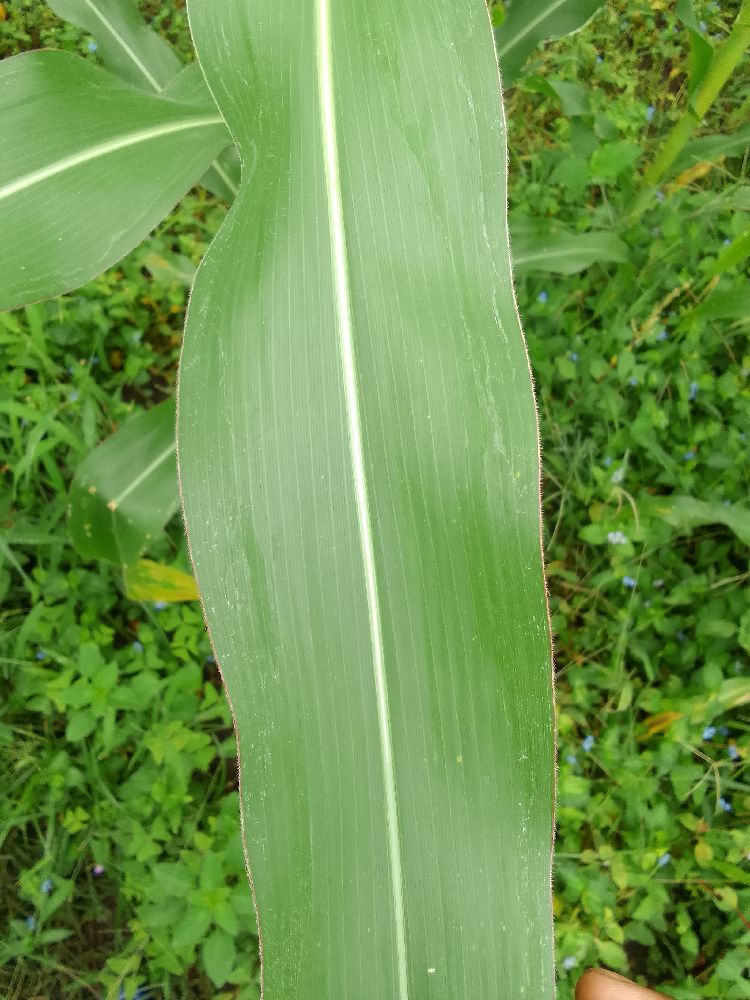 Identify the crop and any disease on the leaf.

maize, healthy
